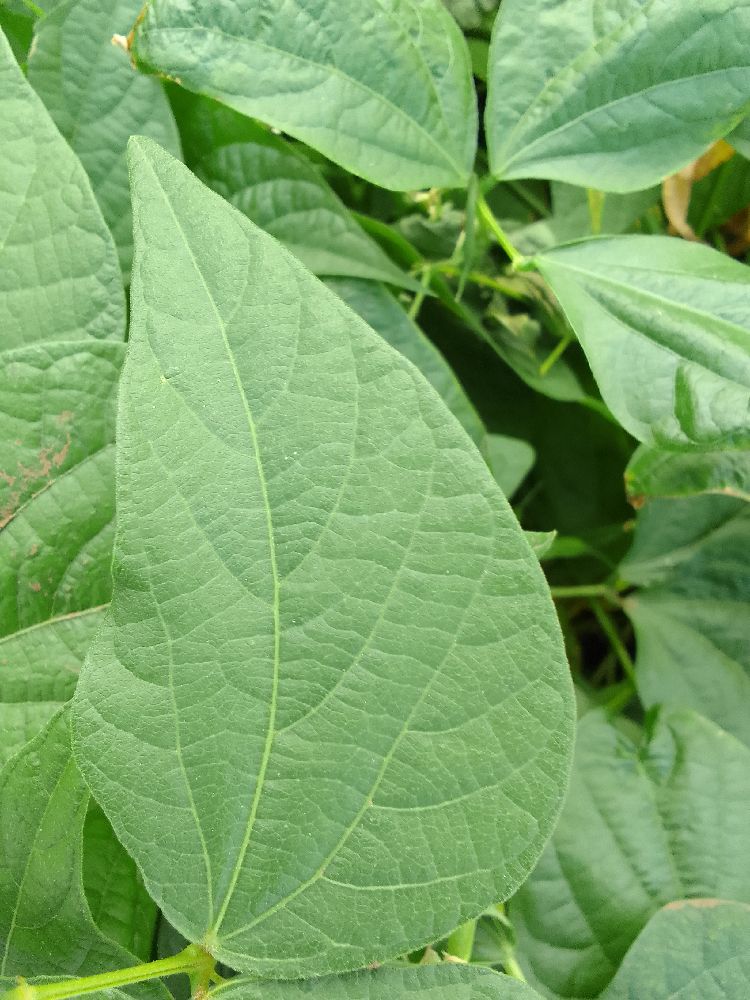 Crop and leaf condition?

common bean, healthy
